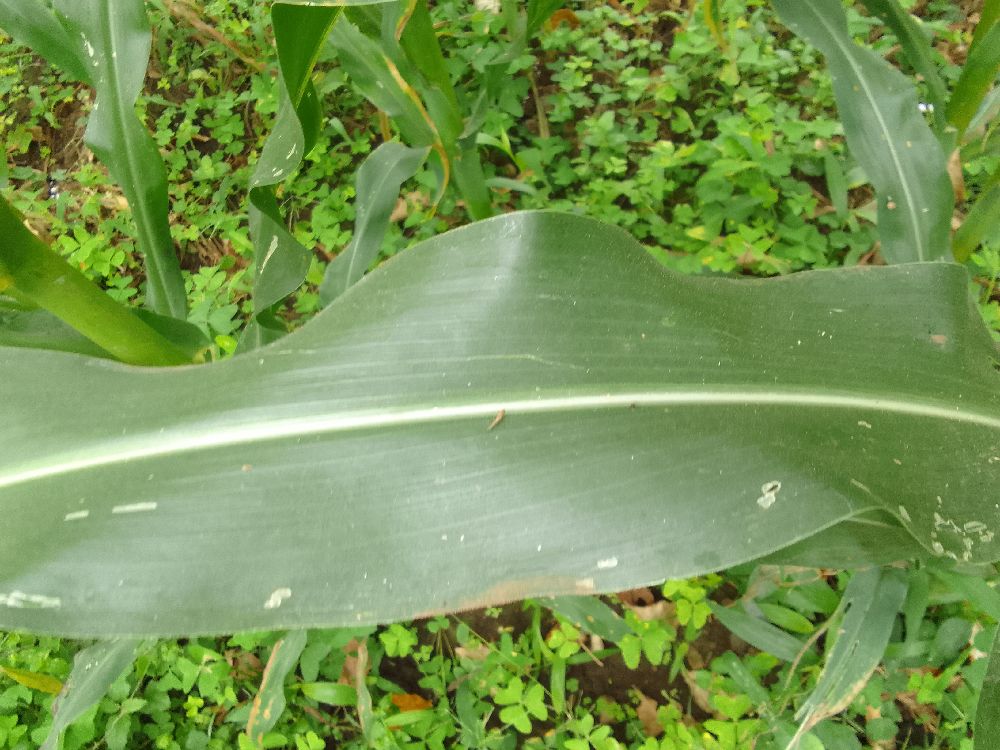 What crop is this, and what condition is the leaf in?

maize, healthy
